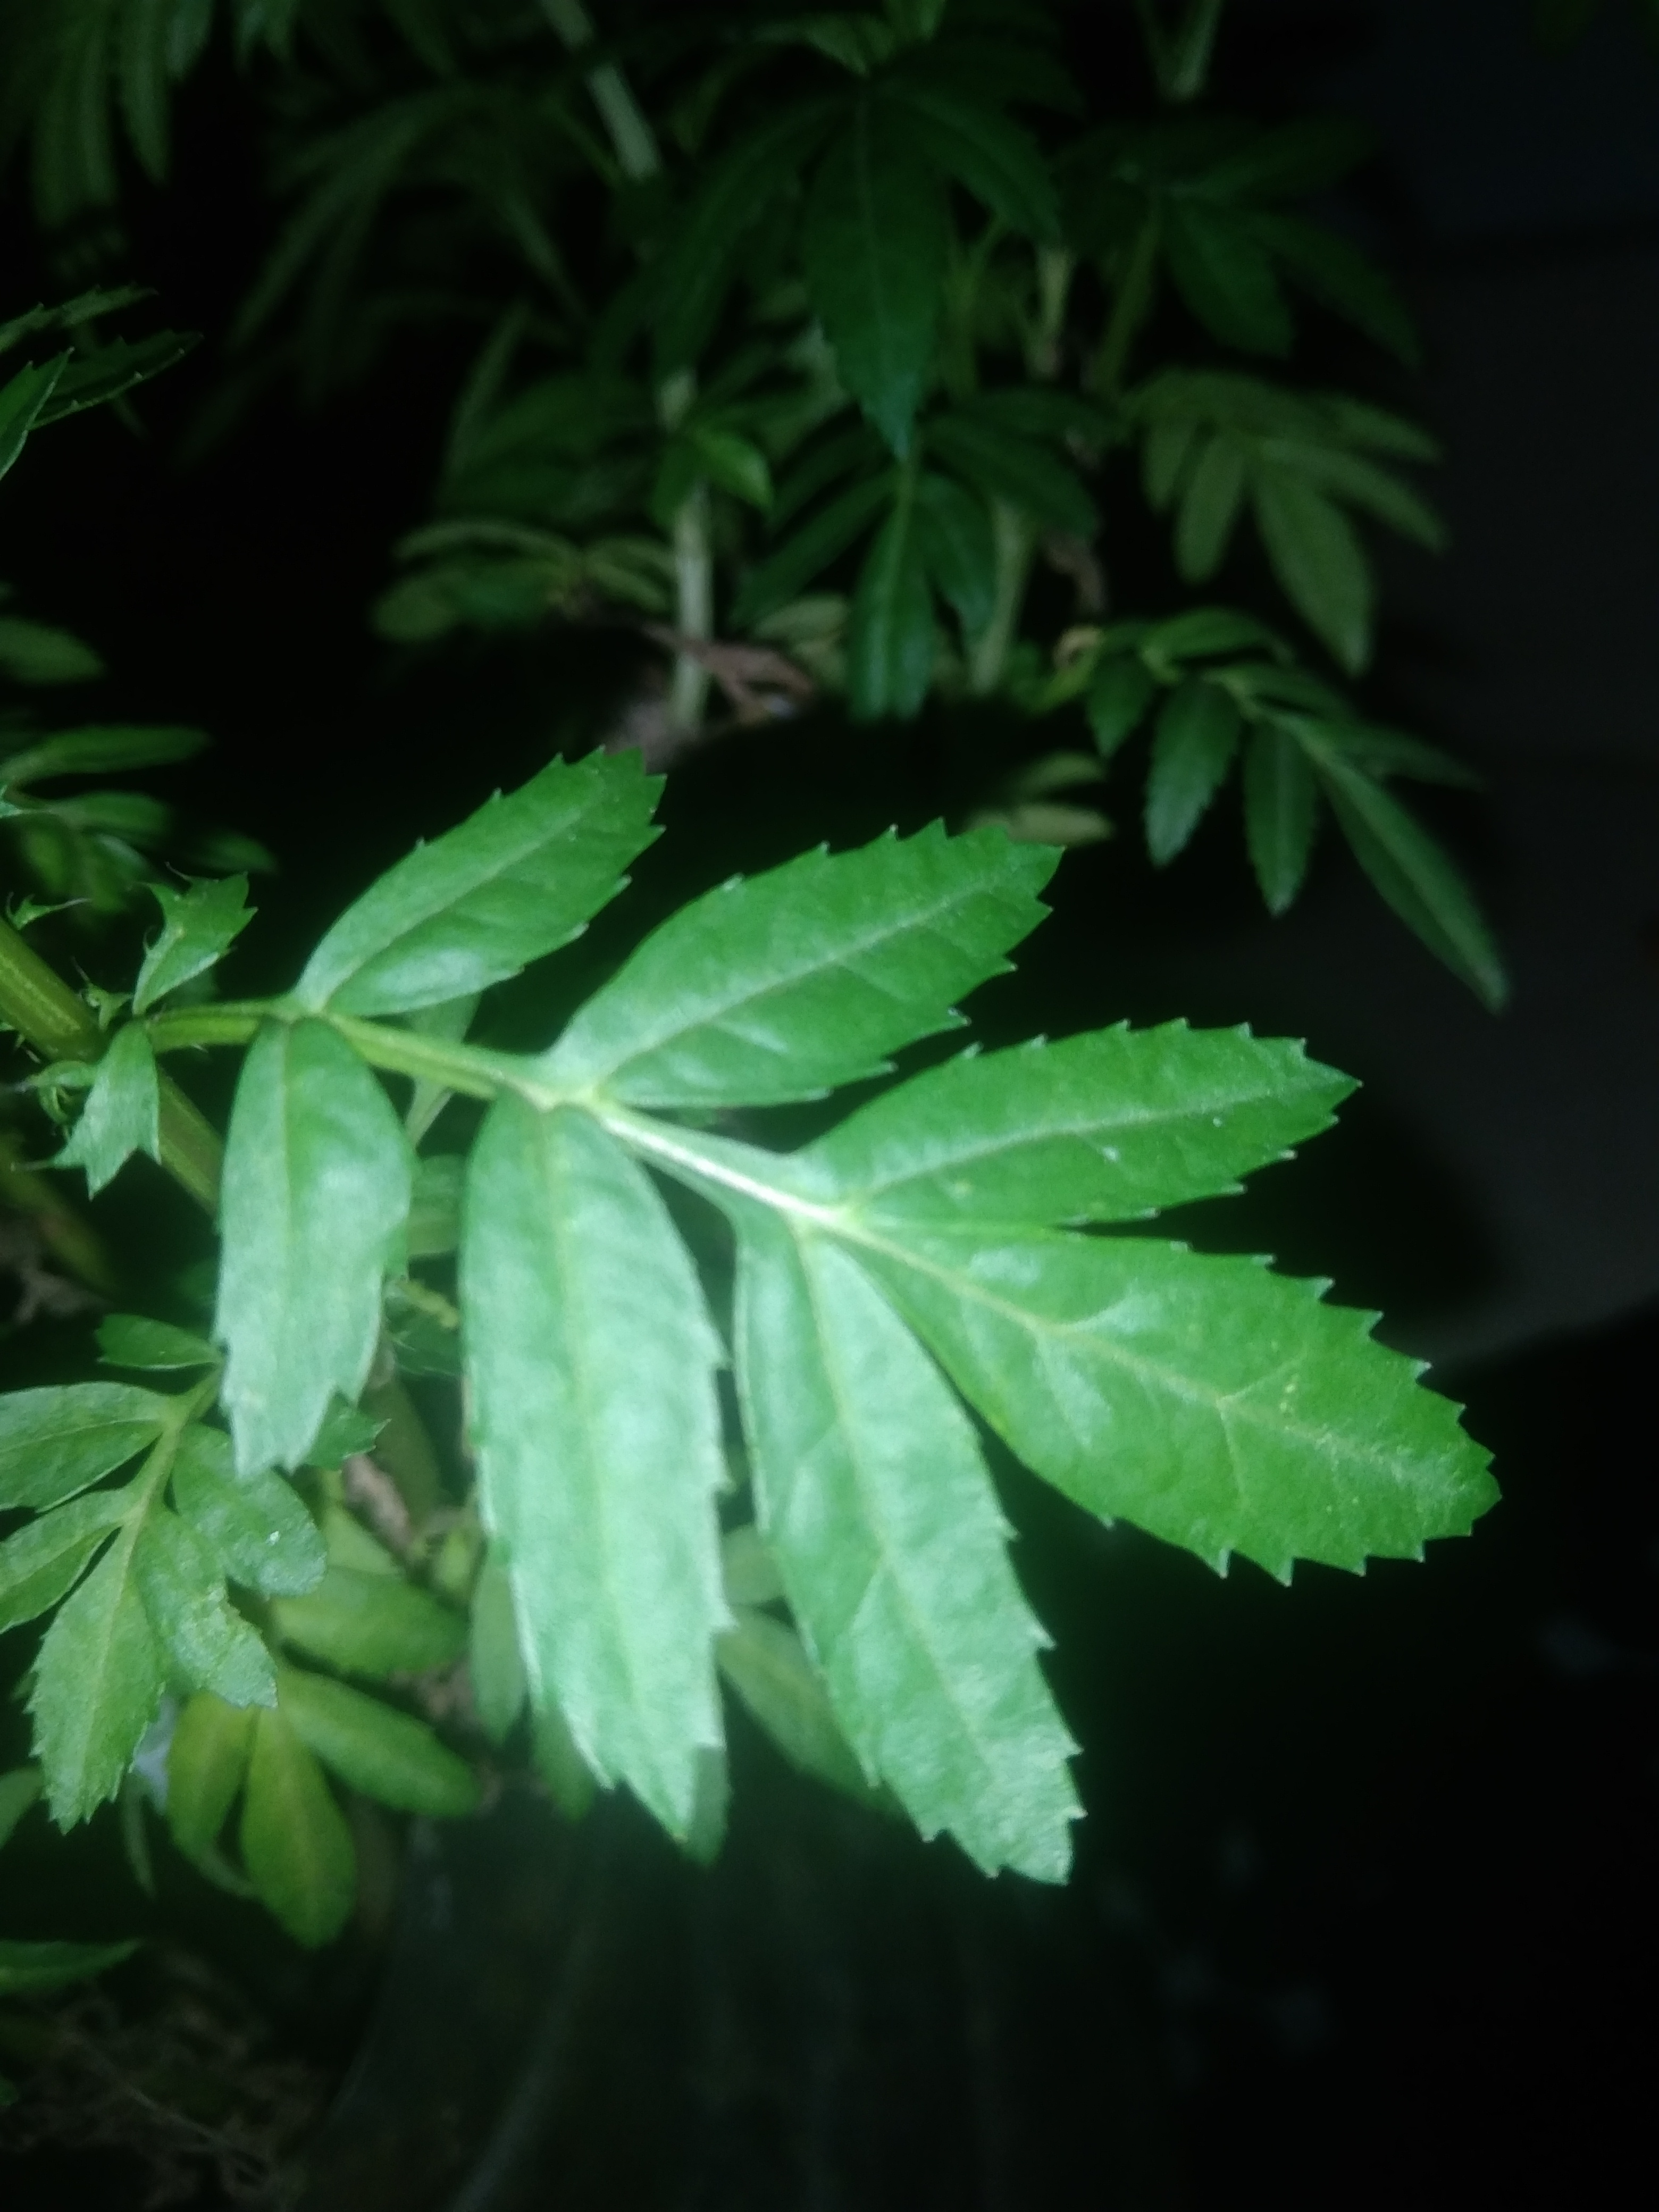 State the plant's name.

marigold
